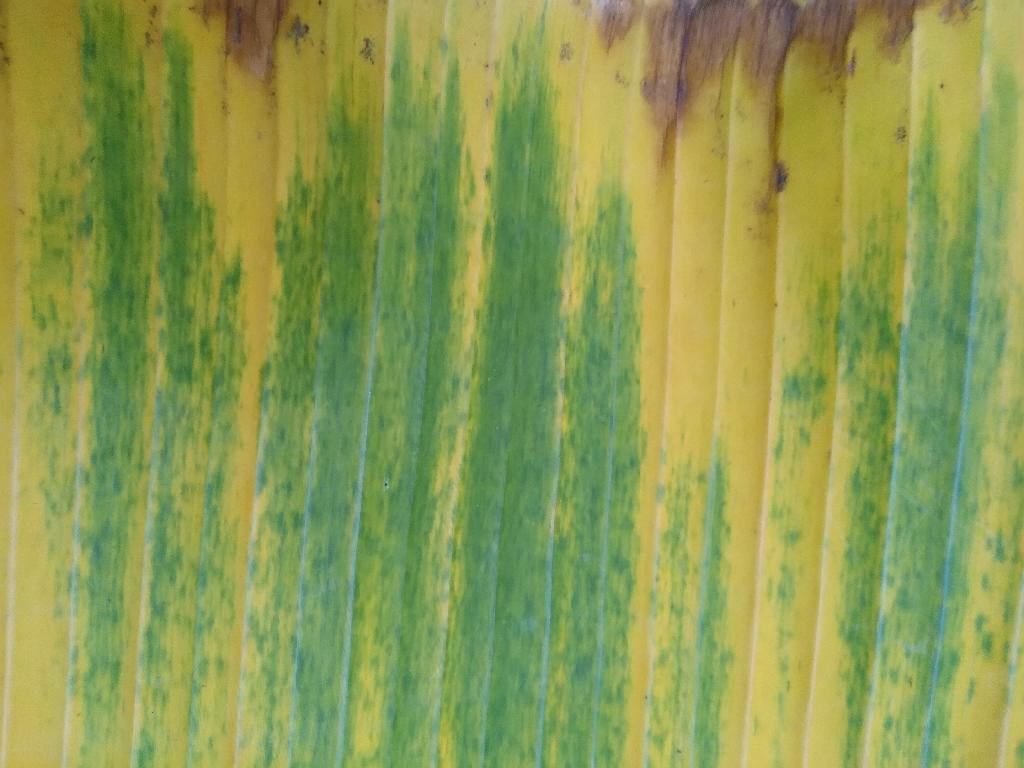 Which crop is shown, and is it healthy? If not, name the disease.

banana, fusarium wilt race 1
